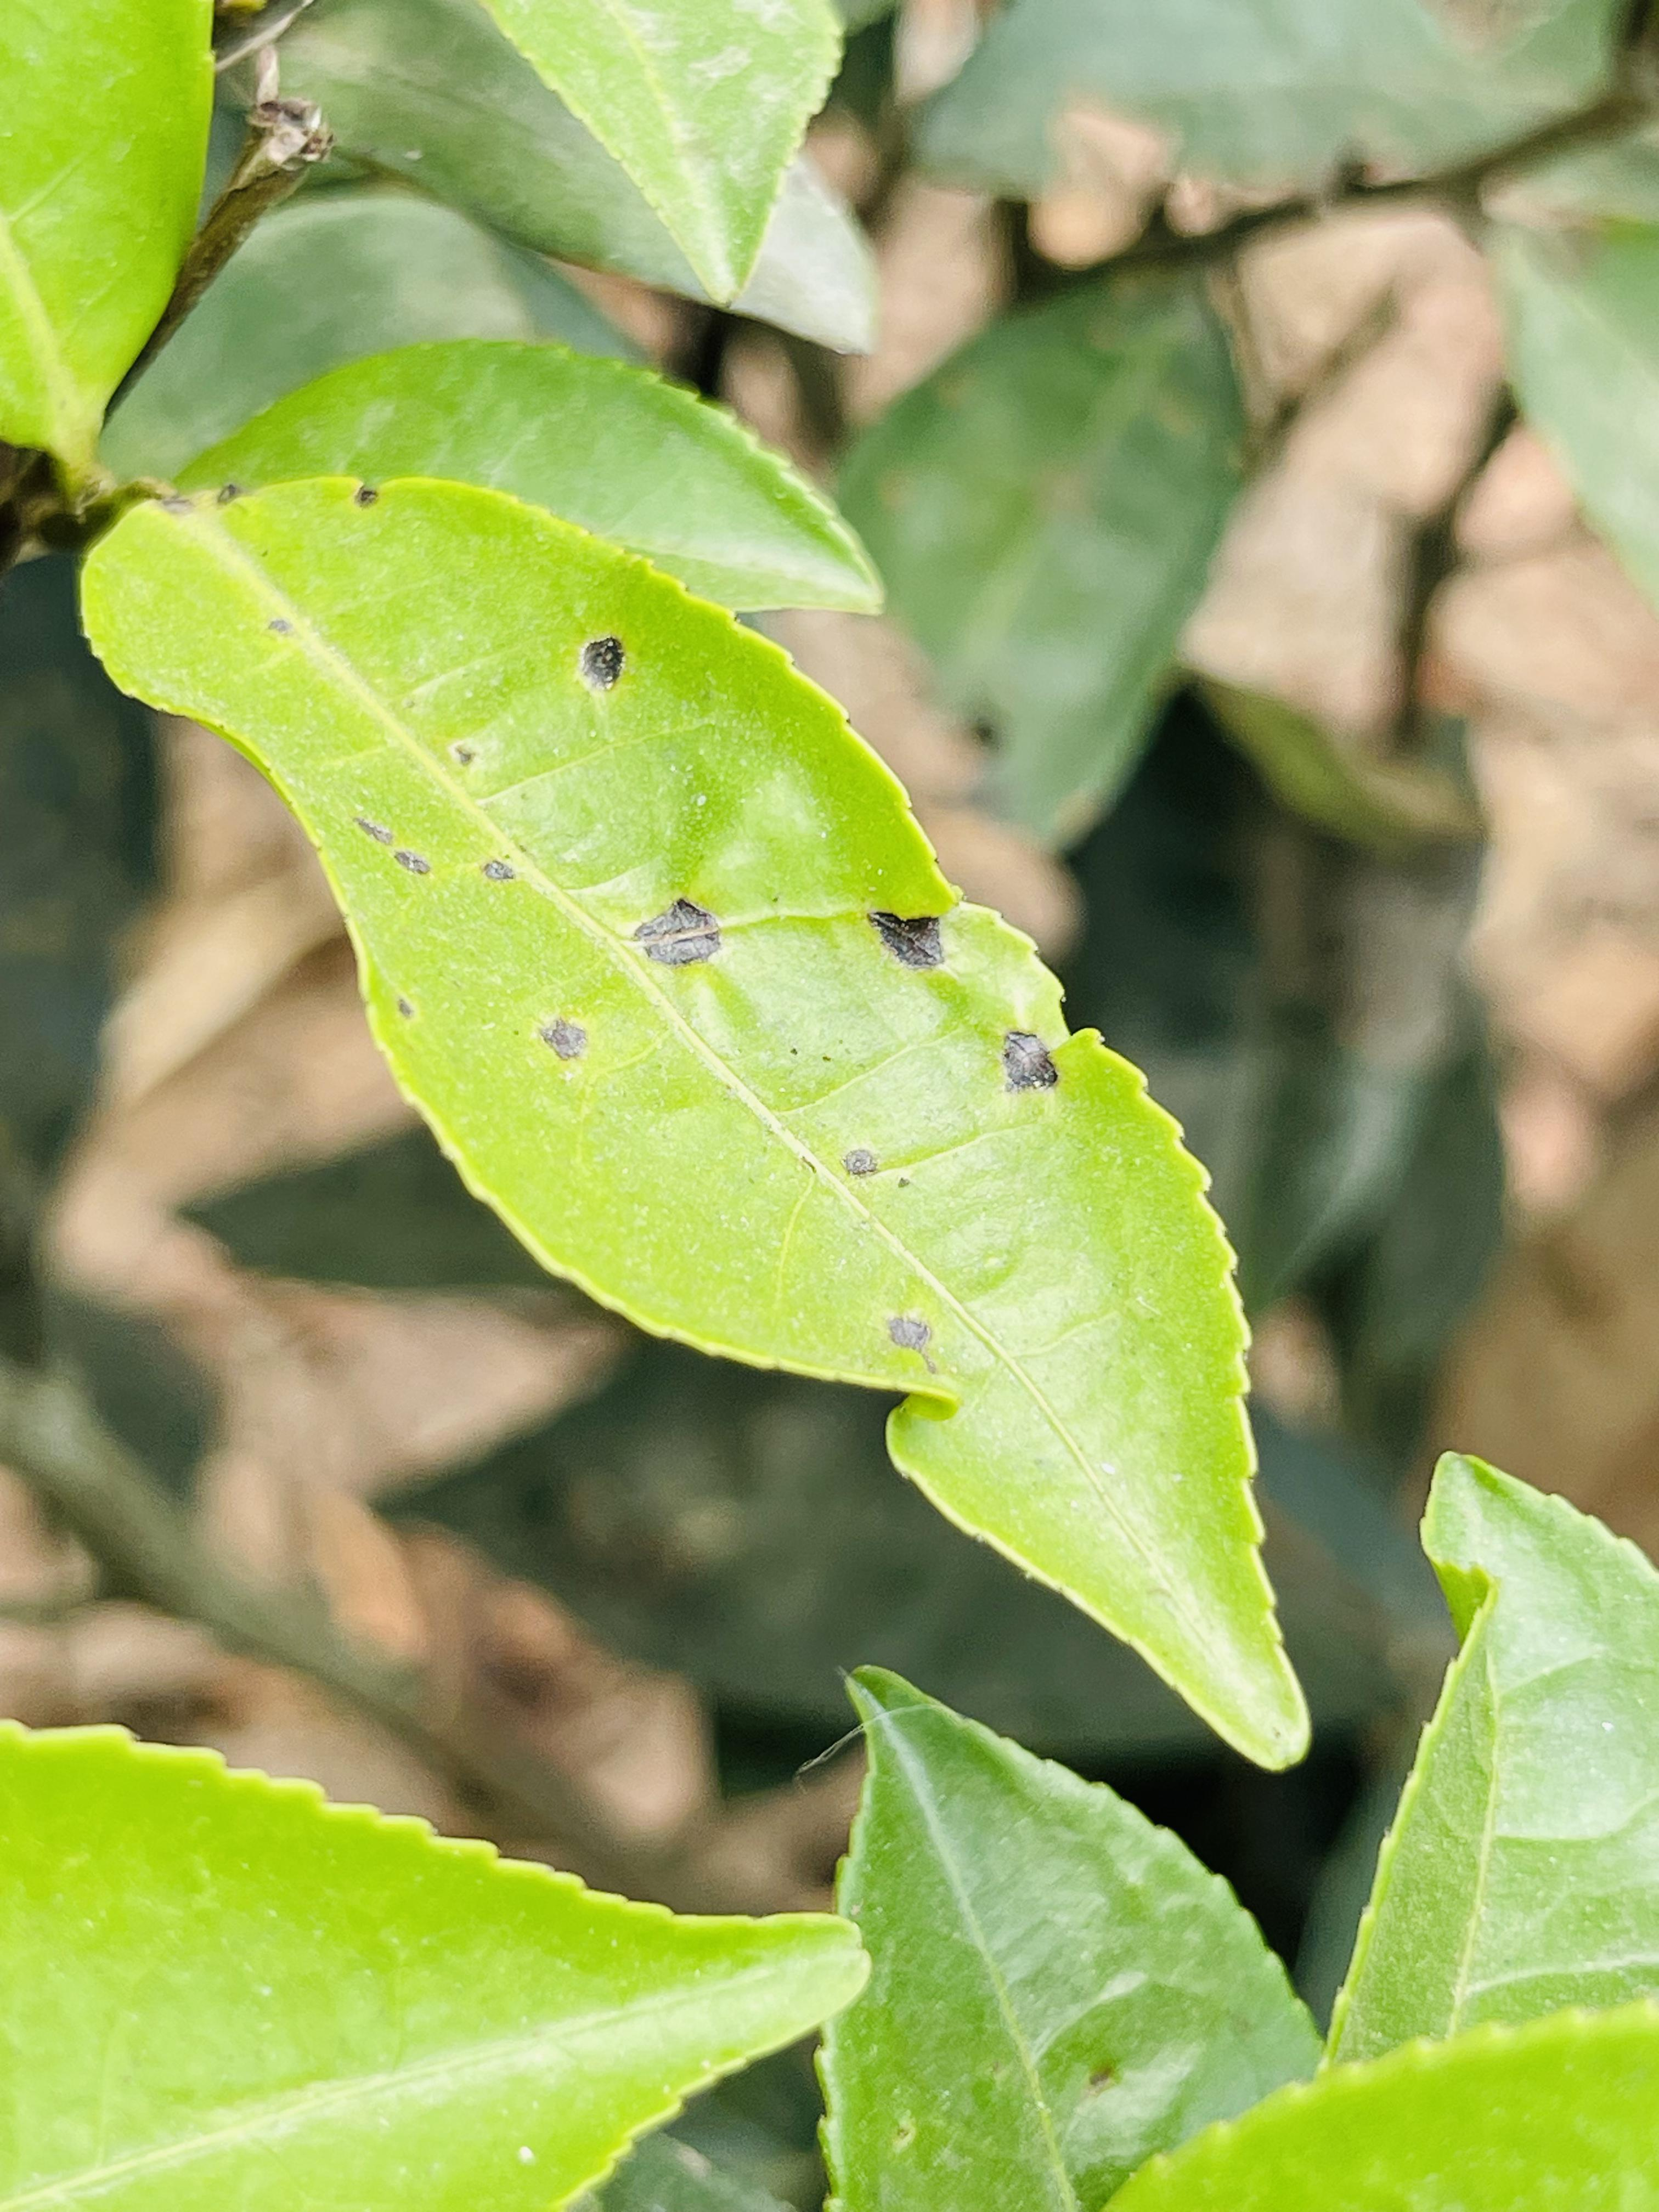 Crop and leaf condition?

tea, helopeltis
